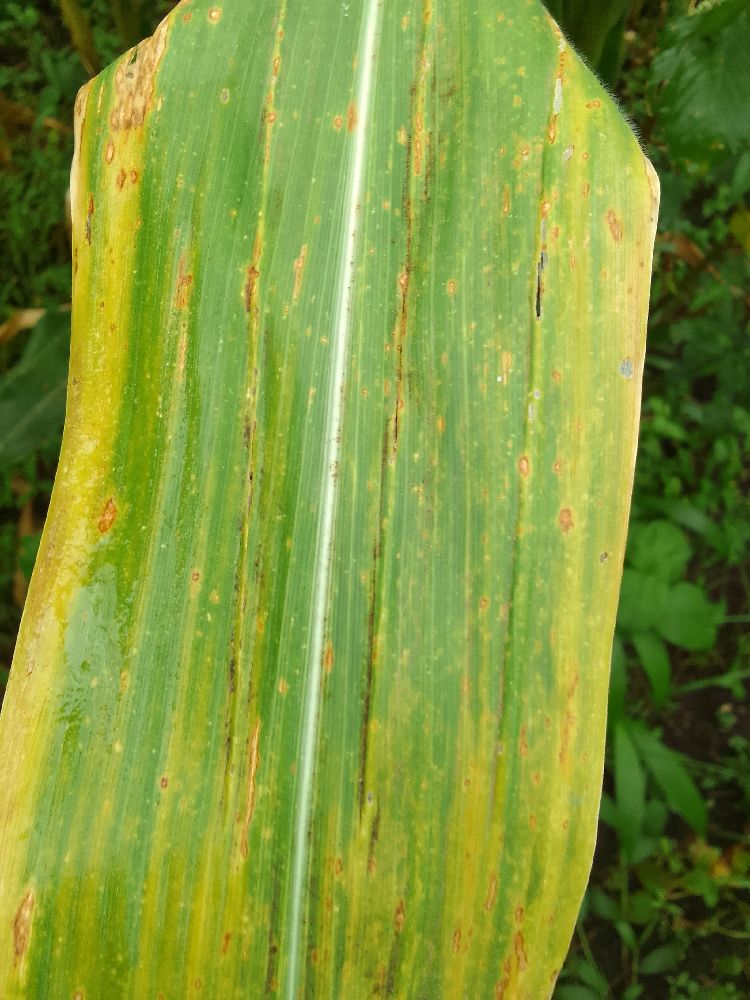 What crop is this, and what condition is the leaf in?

maize, maize lethal necrosis
